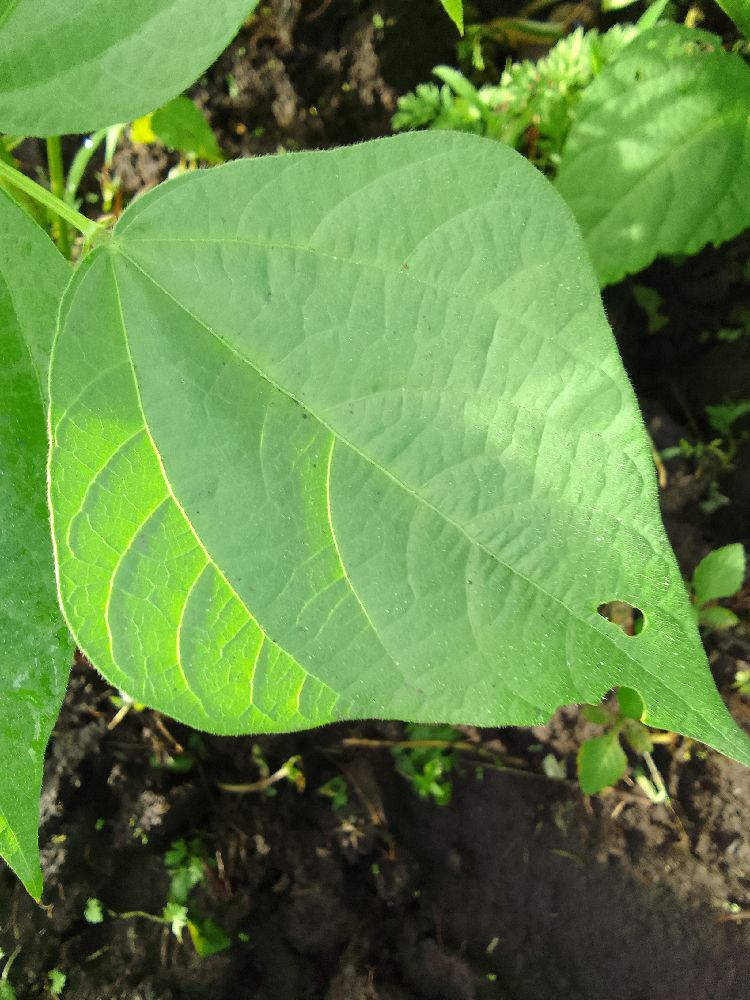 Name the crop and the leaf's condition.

common bean, healthy
